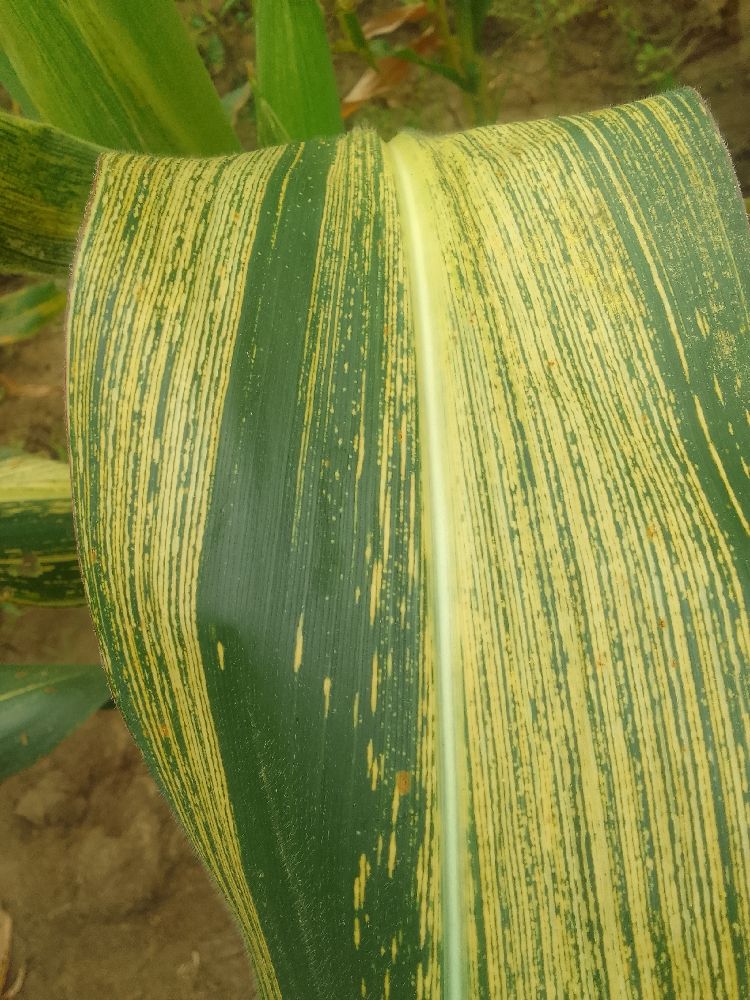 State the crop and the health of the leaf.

maize, maize streak virus
